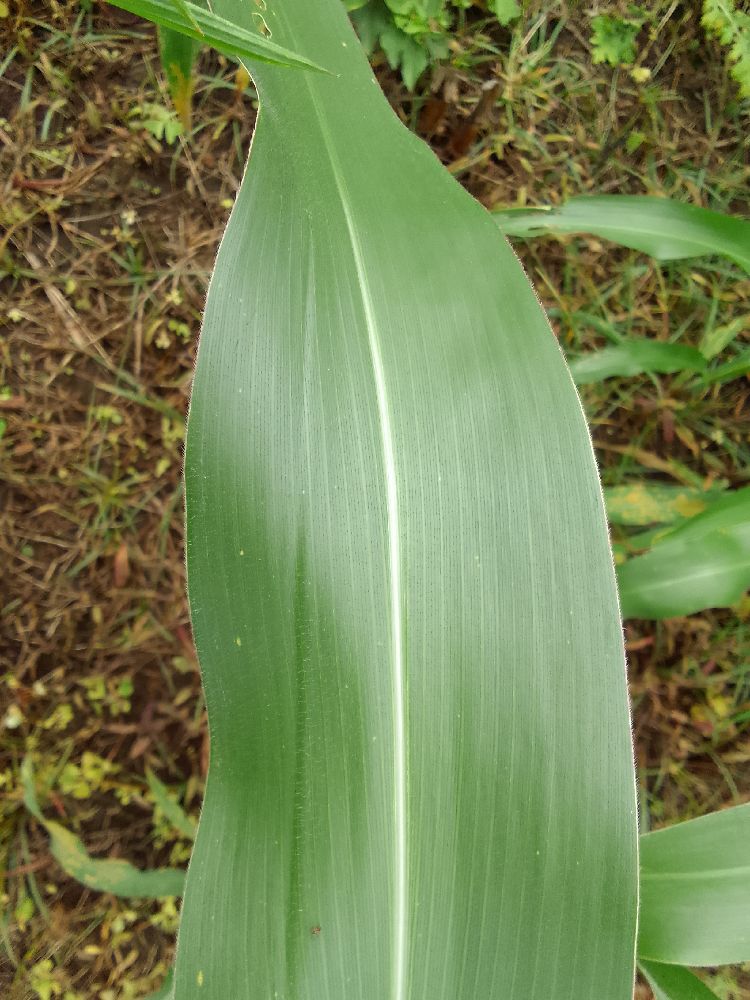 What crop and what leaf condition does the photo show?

maize, healthy
